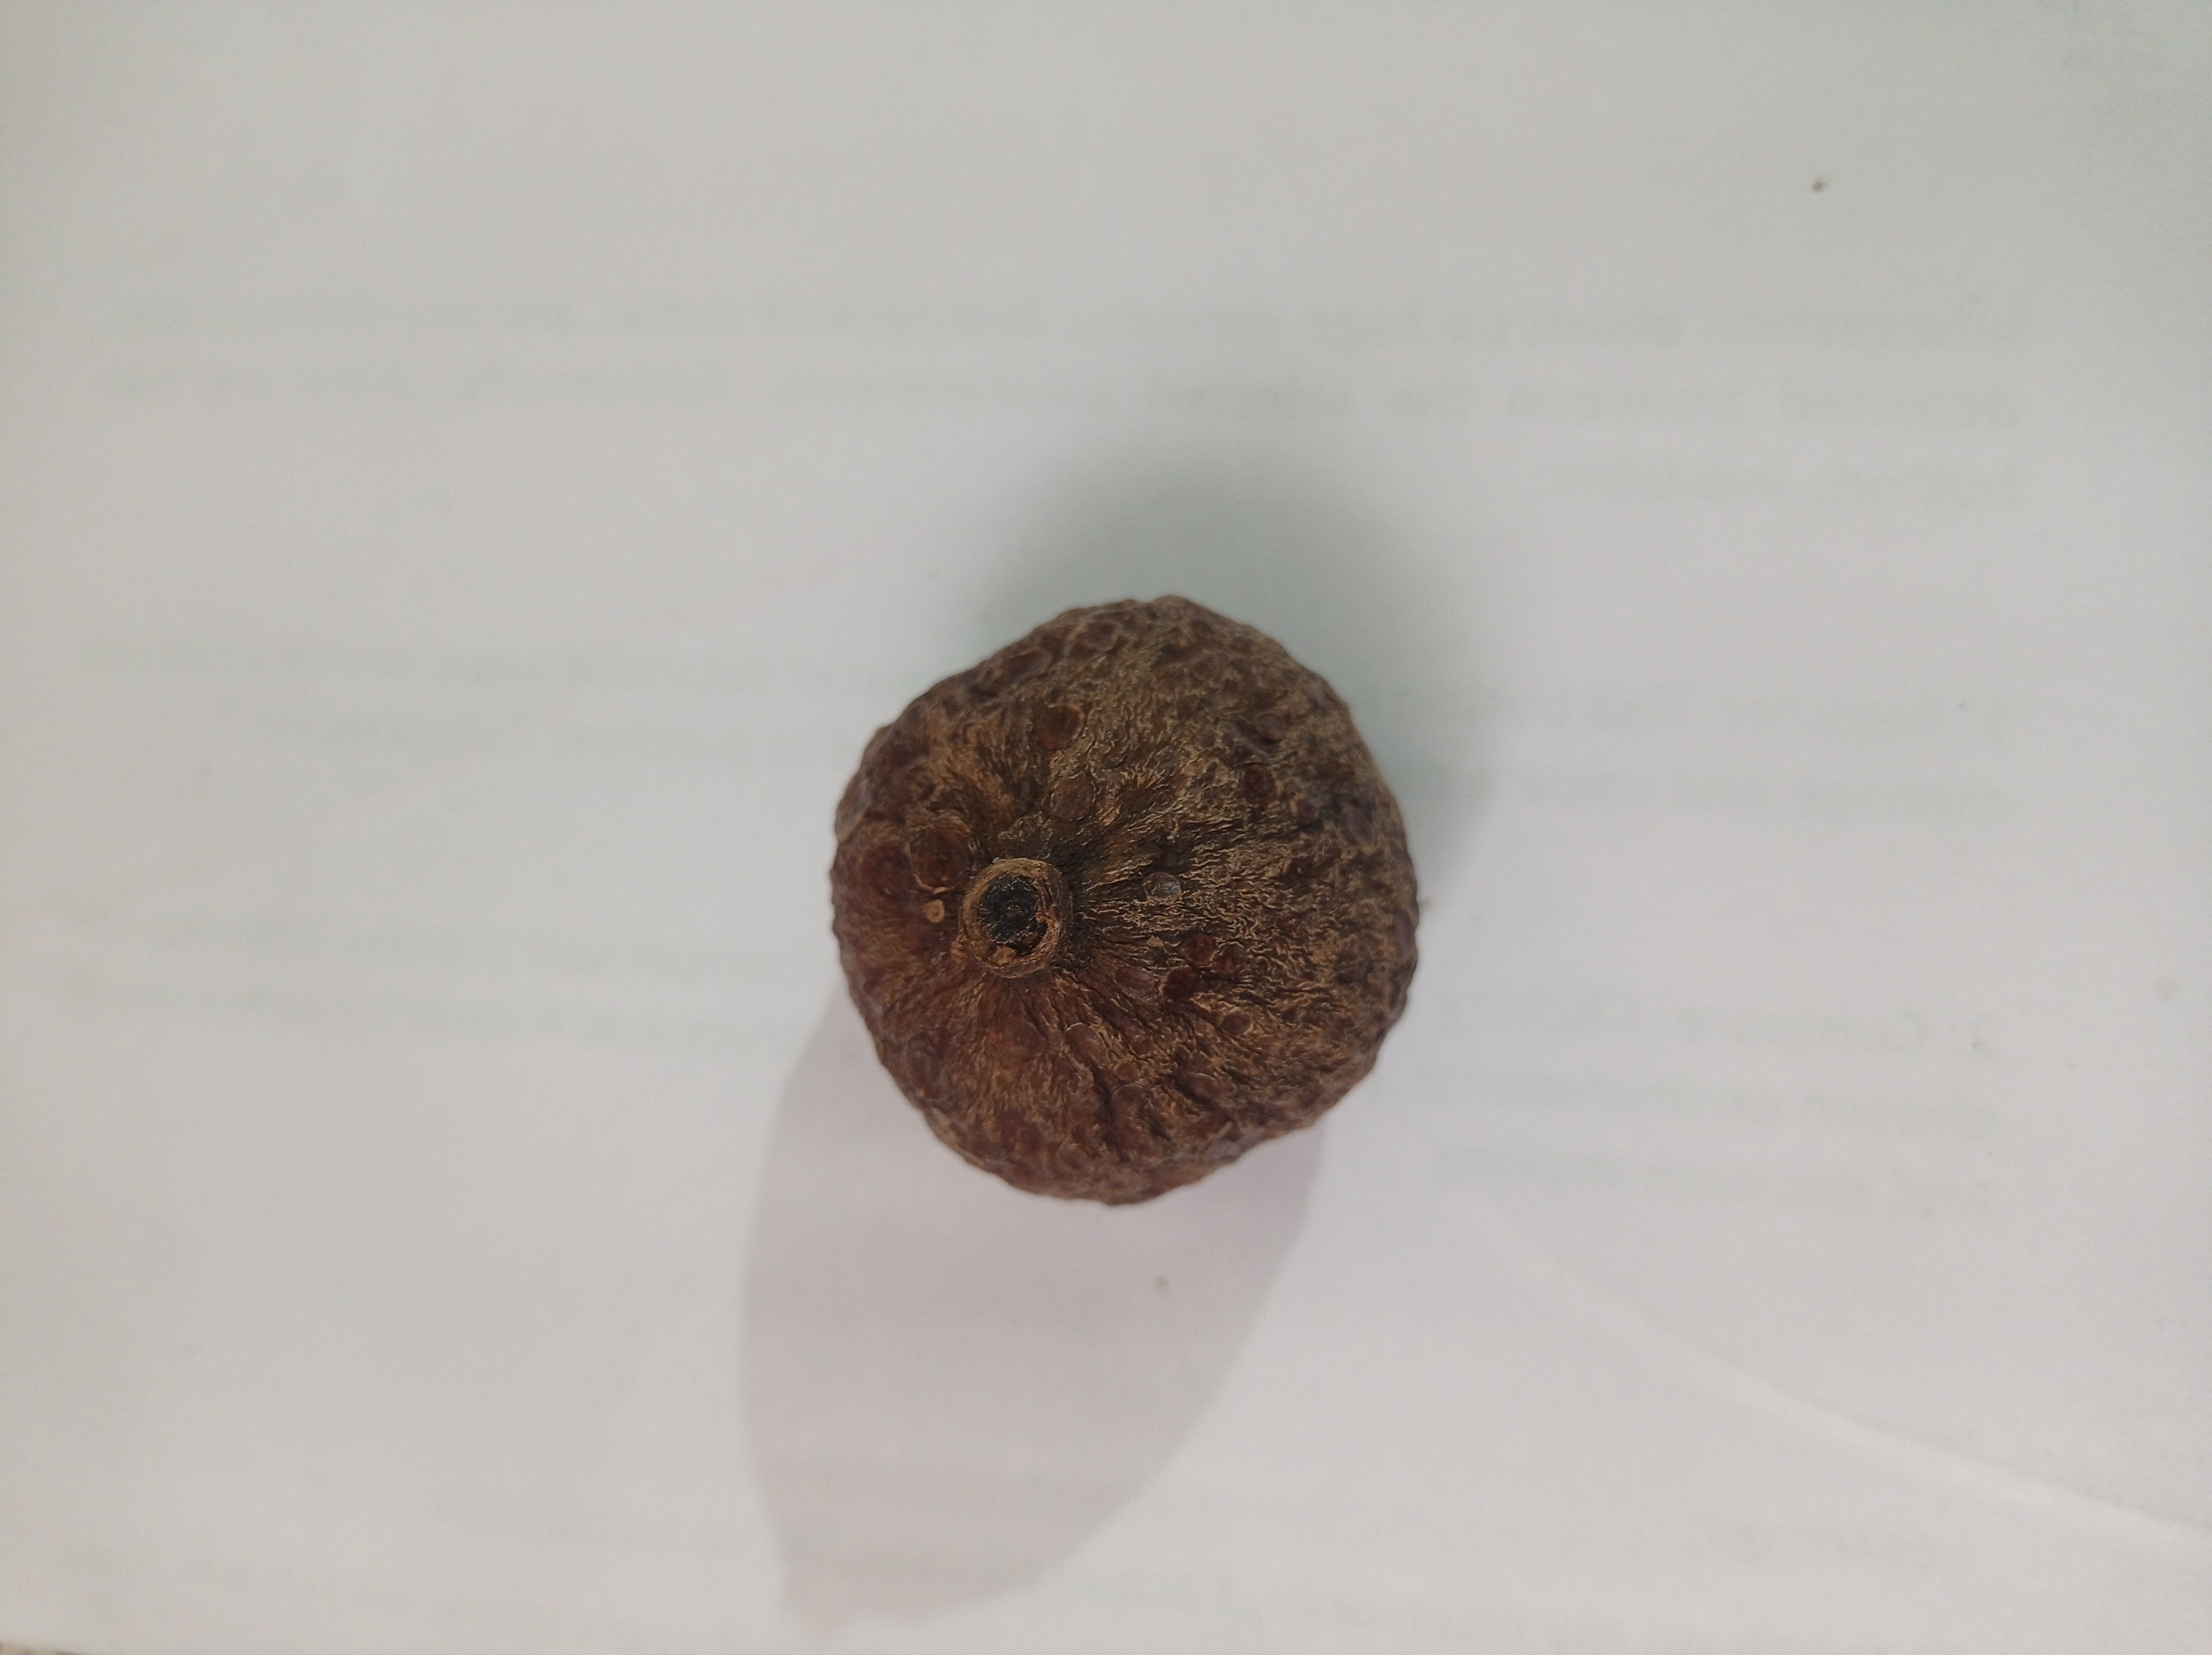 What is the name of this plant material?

madanphal
